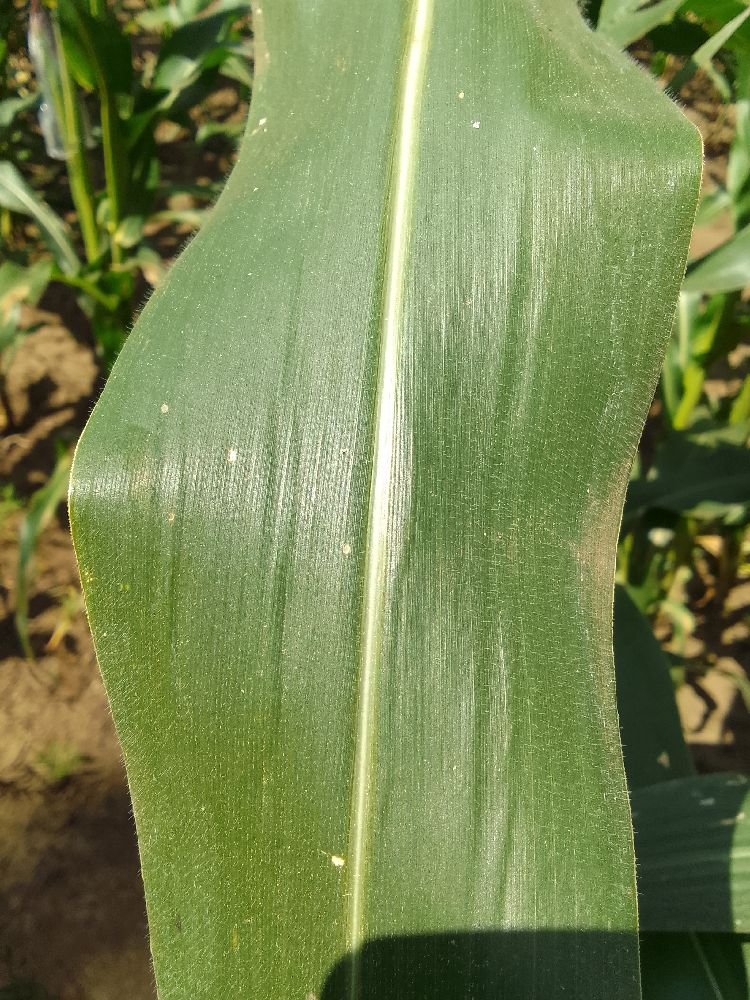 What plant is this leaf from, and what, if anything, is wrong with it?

maize, healthy
